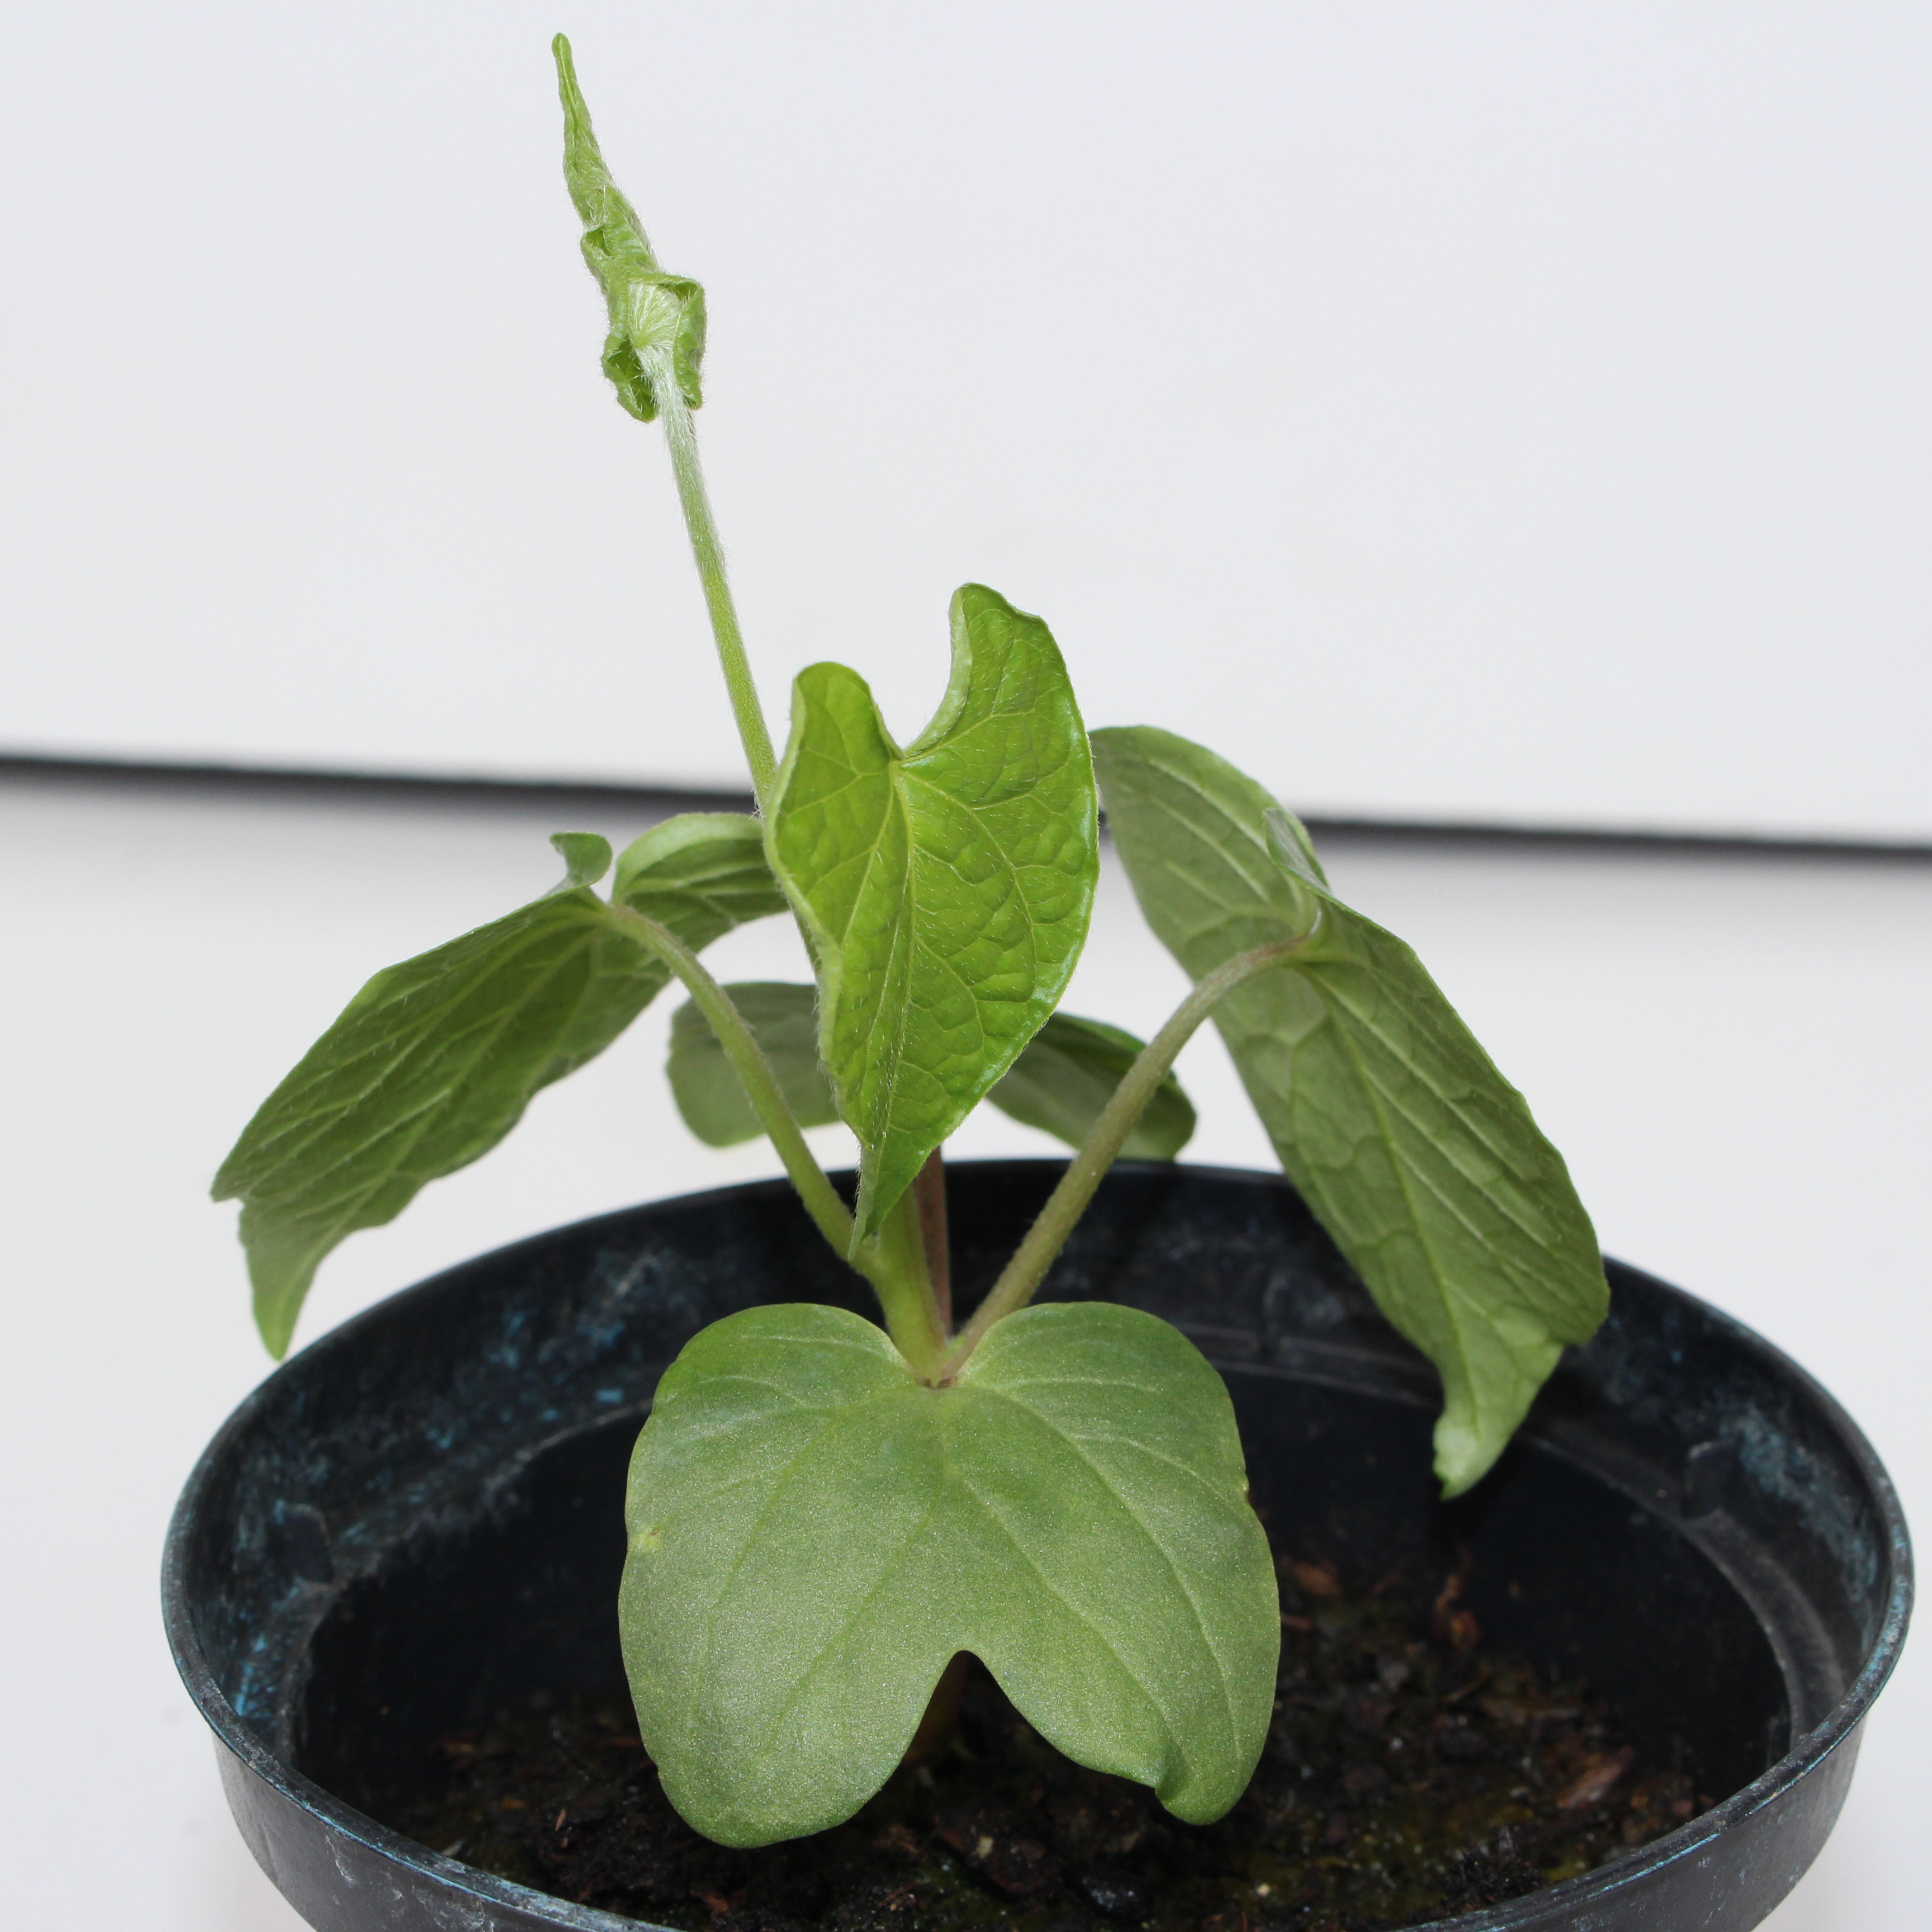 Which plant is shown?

Convolvulus arvensis
